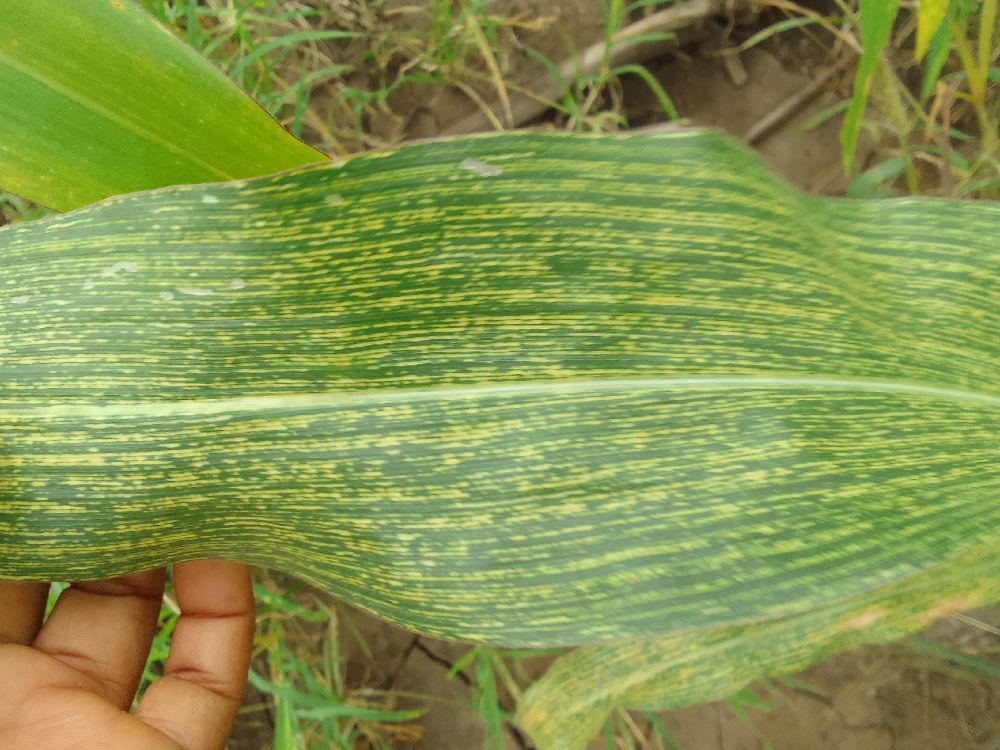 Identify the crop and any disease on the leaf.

maize, maize streak virus
